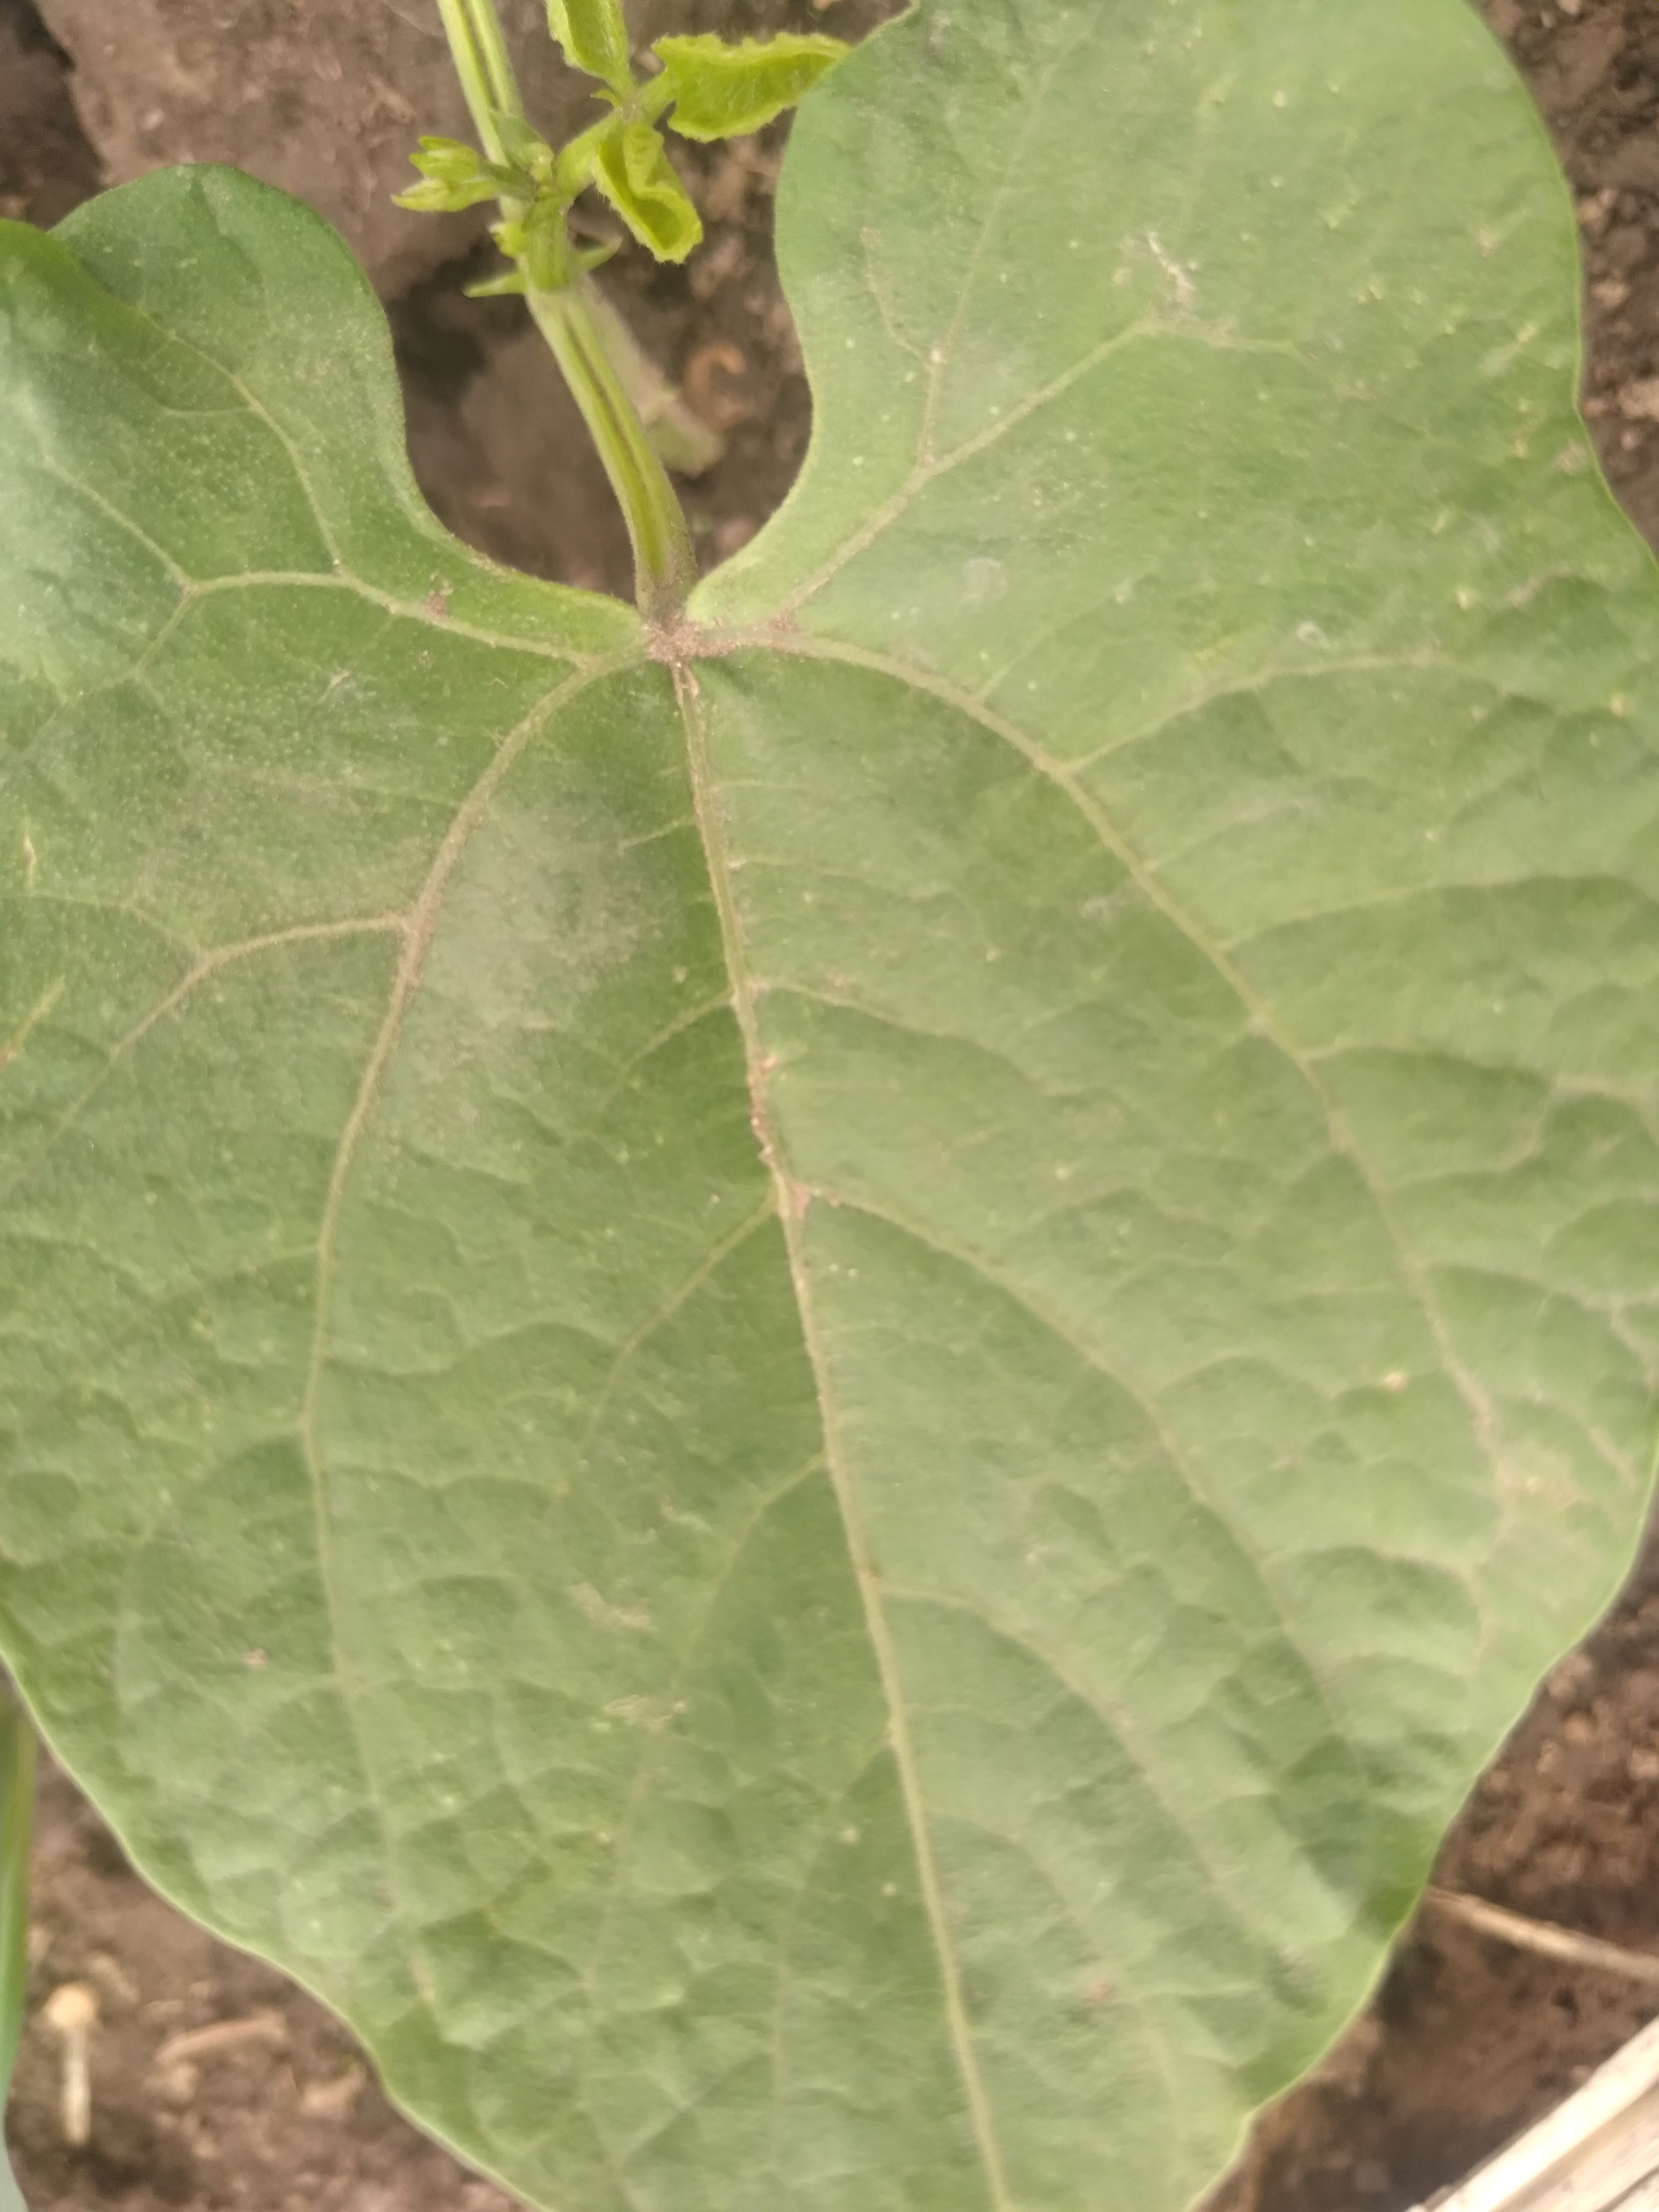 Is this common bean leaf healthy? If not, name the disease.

healthy
